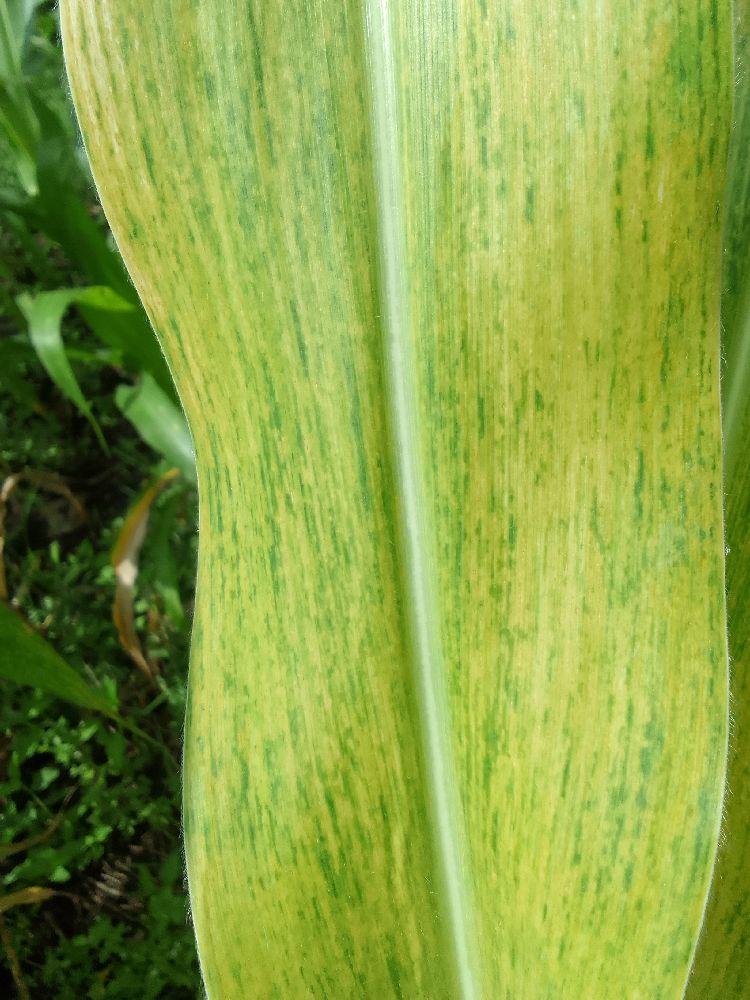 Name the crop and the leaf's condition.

maize, maize lethal necrosis
